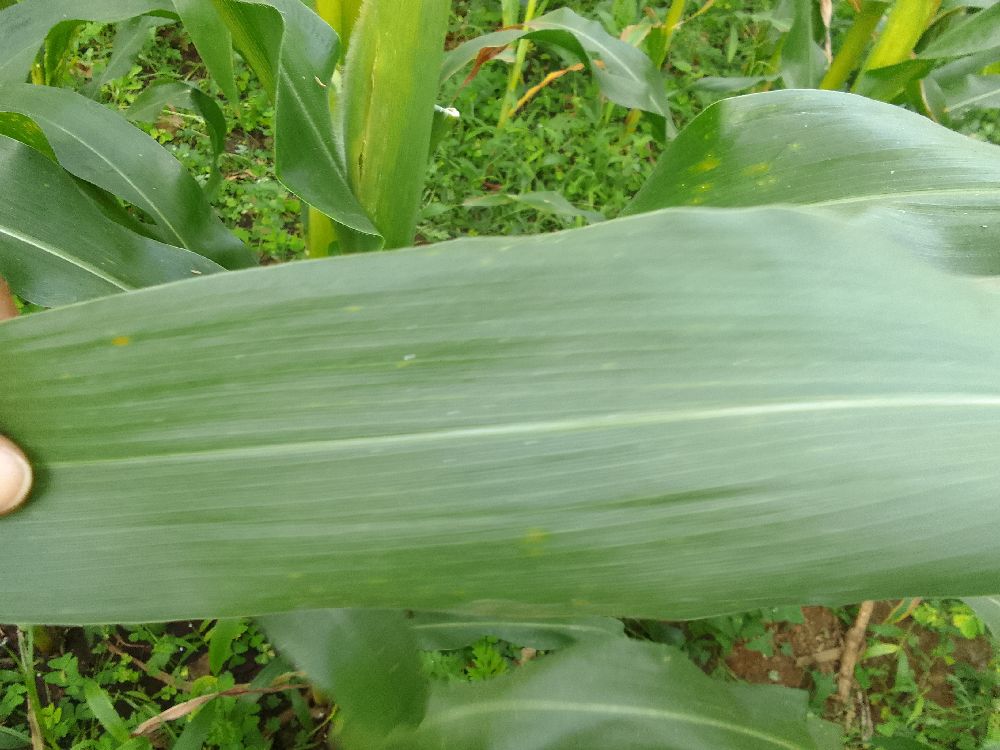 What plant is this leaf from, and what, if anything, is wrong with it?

maize, healthy
